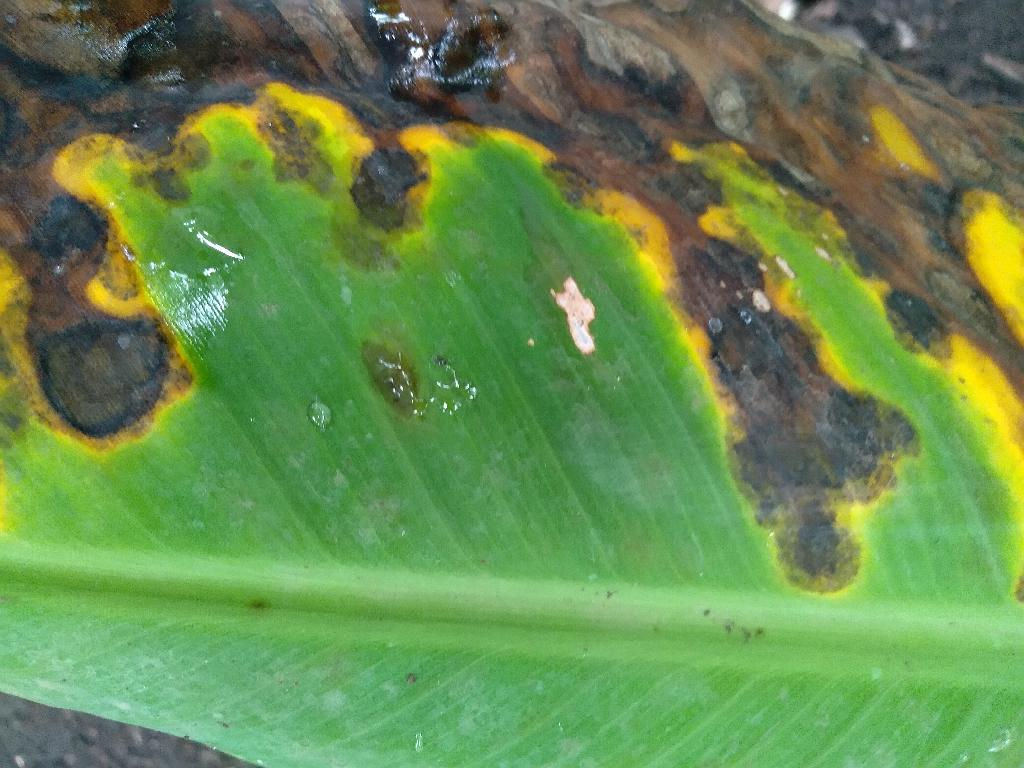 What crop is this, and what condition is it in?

banana, black sigatoka
